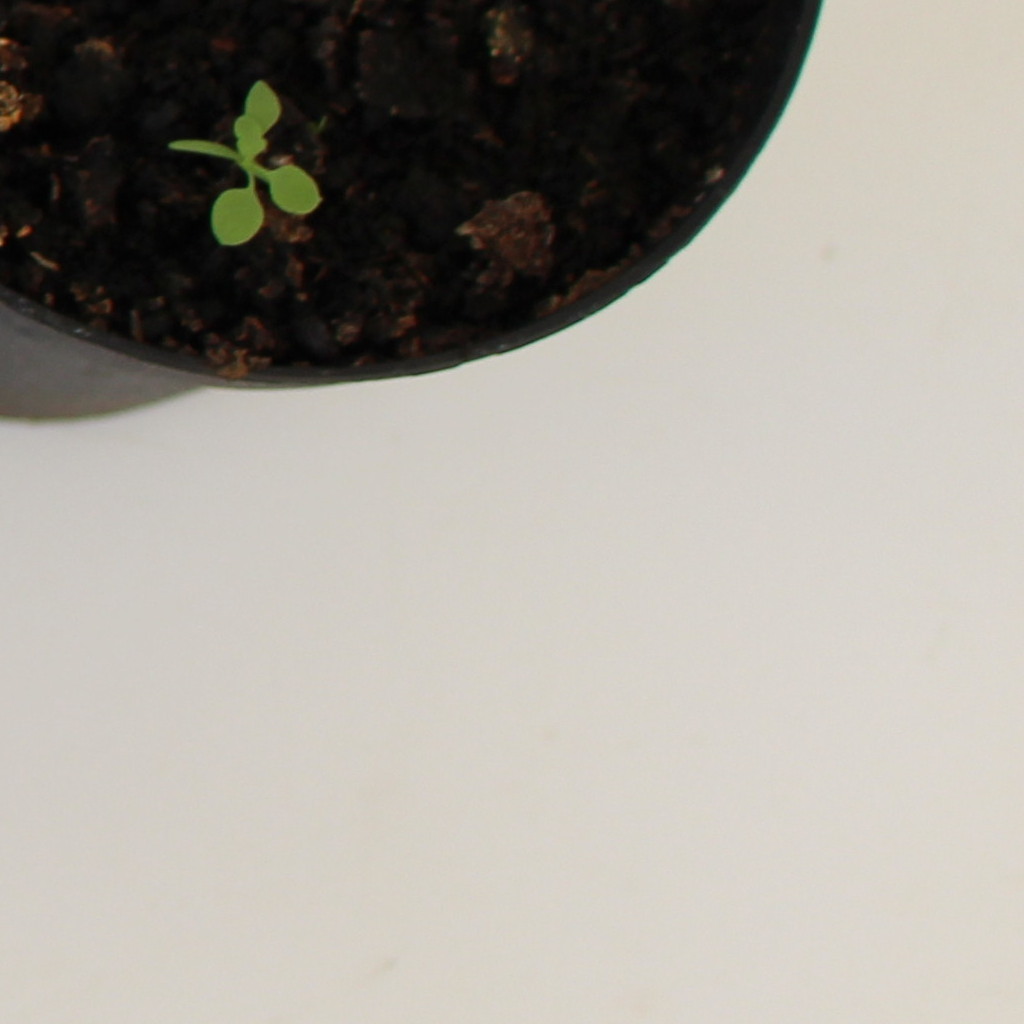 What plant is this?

Papaver rhoeas
